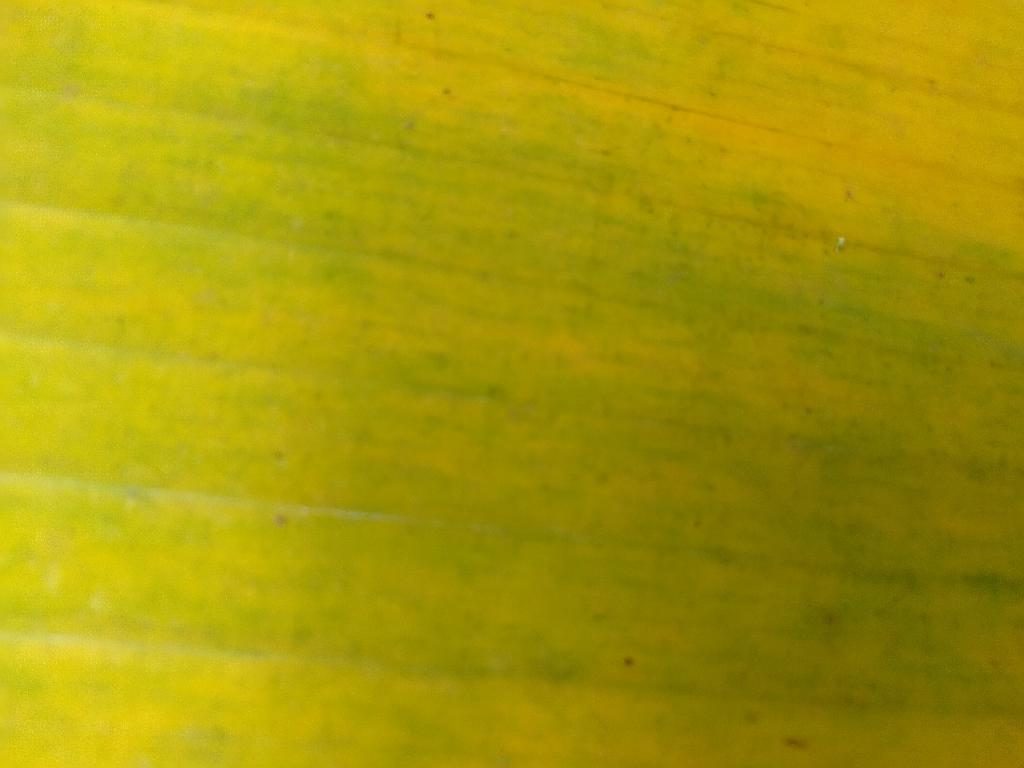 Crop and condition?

banana, fusarium wilt race 1
